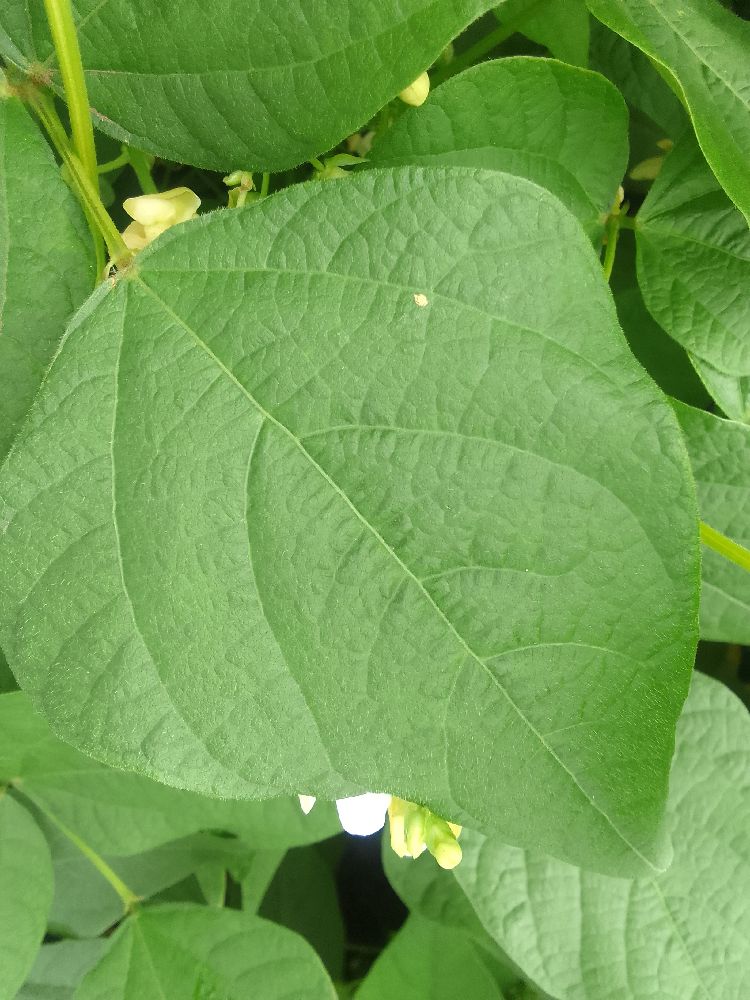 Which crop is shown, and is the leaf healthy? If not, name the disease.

common bean, healthy
